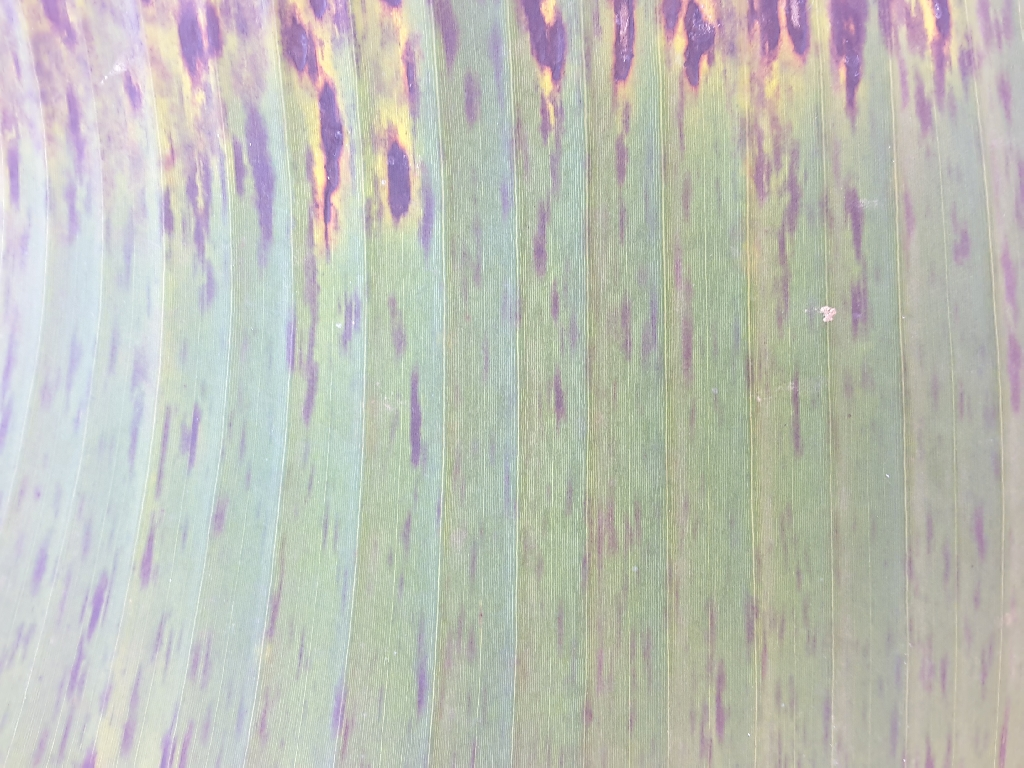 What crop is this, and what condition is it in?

banana, black sigatoka
